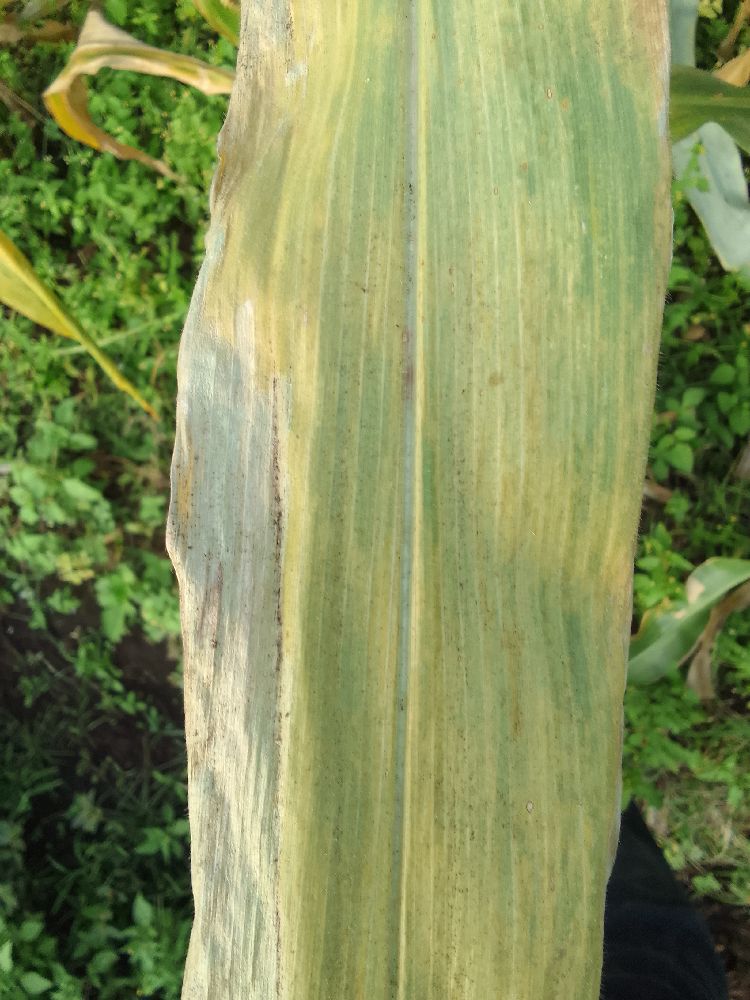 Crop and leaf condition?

maize, maize lethal necrosis
